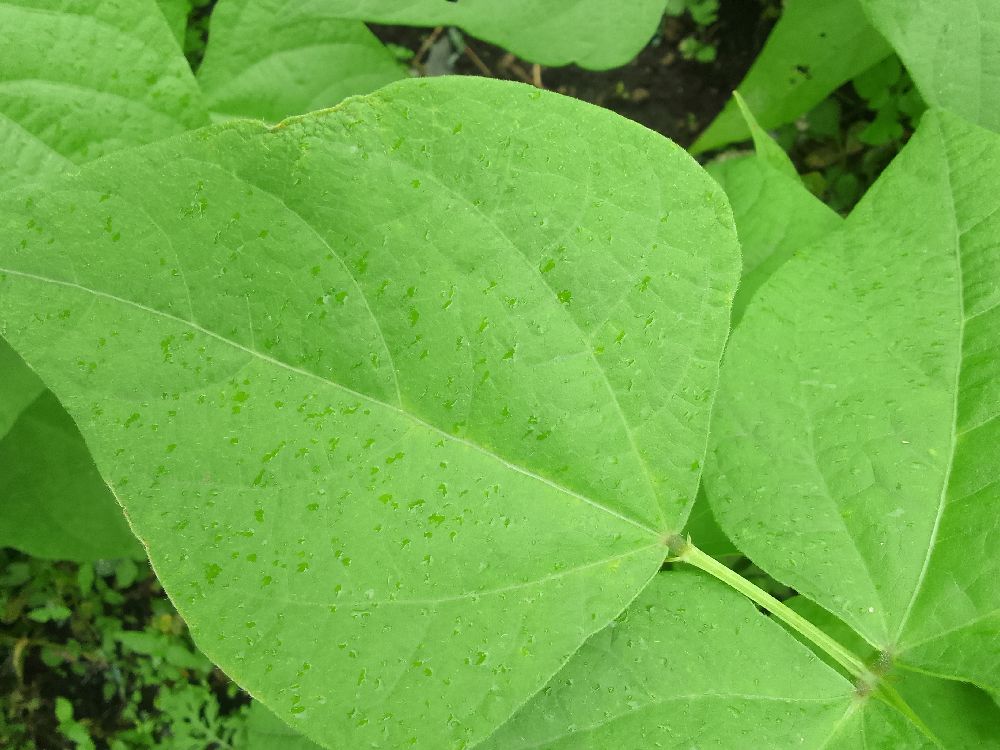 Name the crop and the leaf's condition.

common bean, healthy
